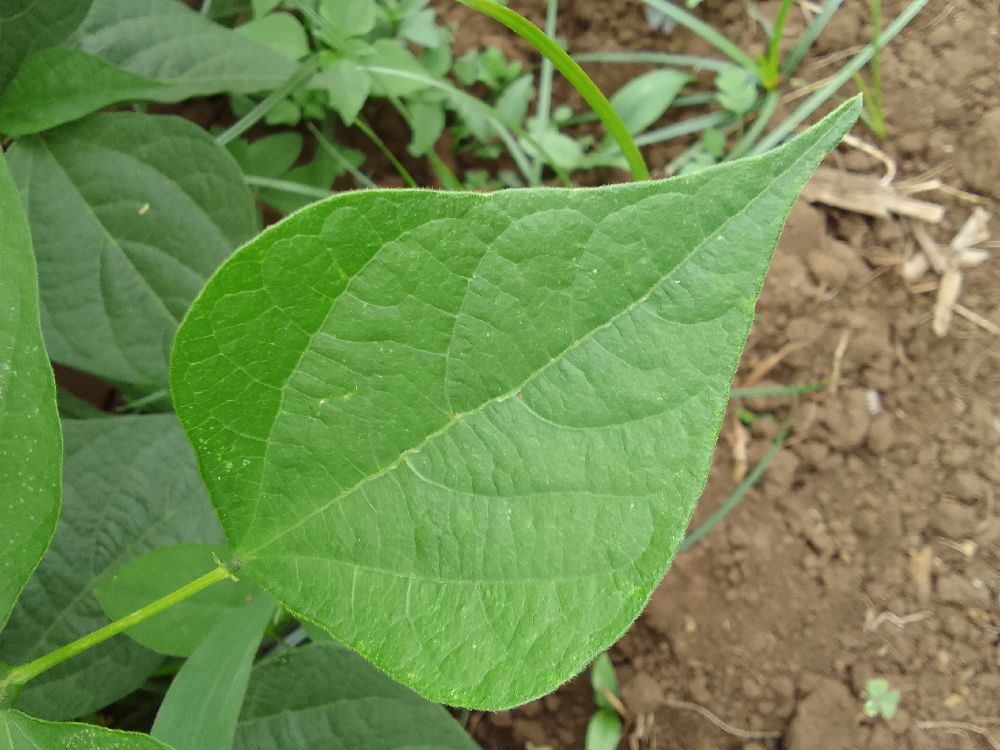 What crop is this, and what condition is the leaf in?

common bean, healthy
